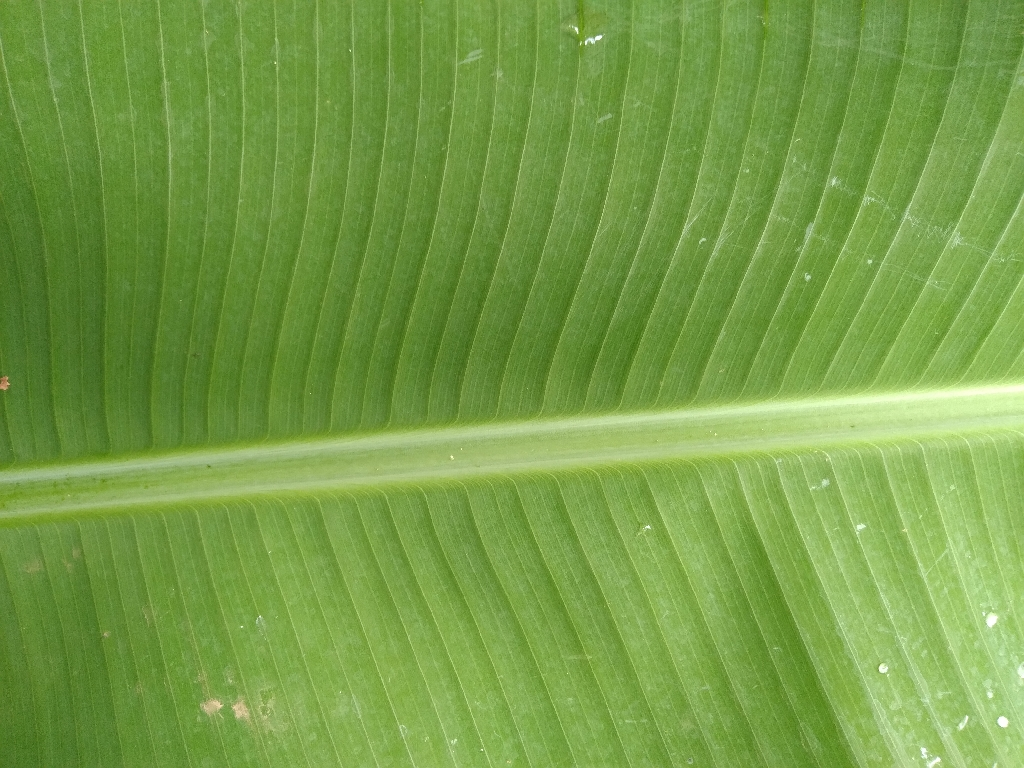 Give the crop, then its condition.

banana, healthy
